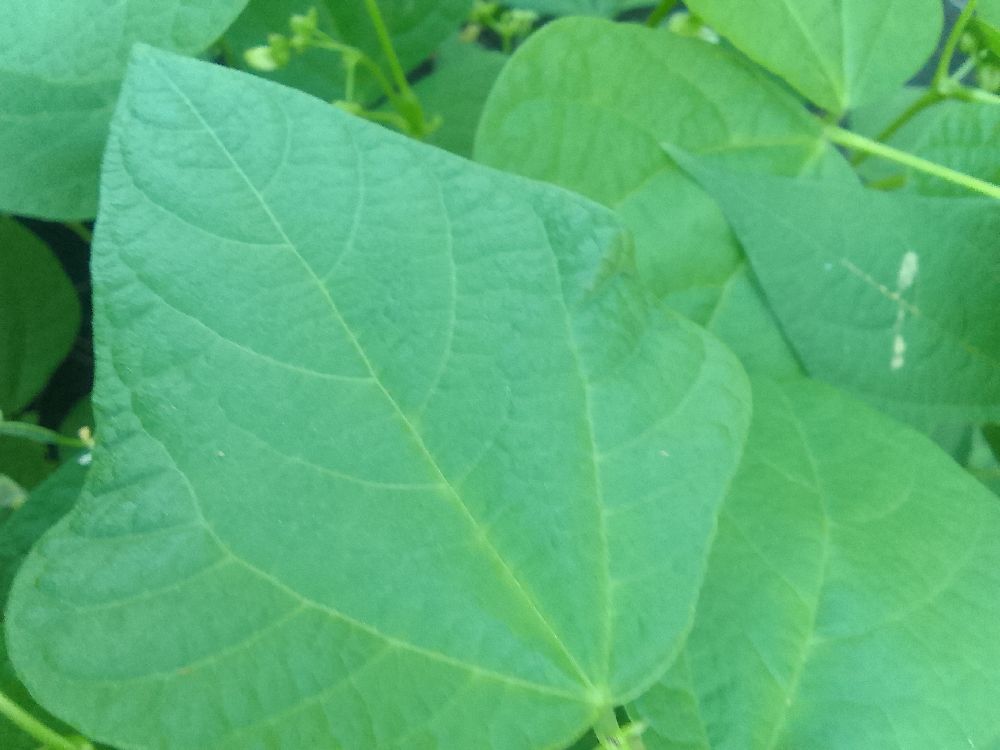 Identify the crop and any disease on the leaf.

common bean, healthy
